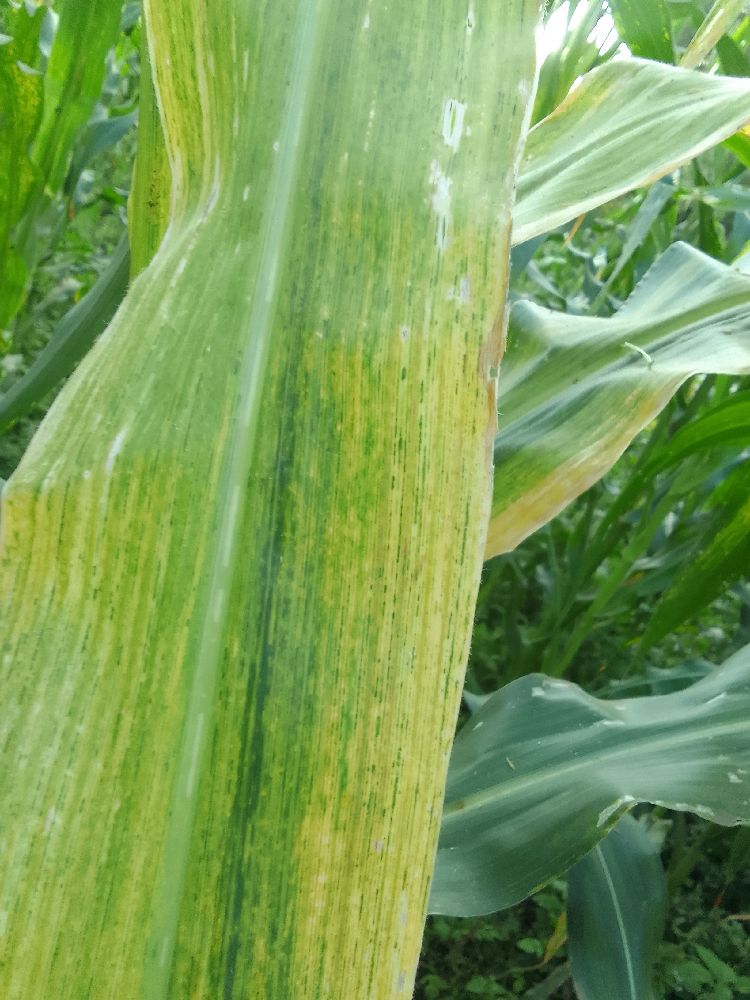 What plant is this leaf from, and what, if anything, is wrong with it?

maize, maize lethal necrosis
